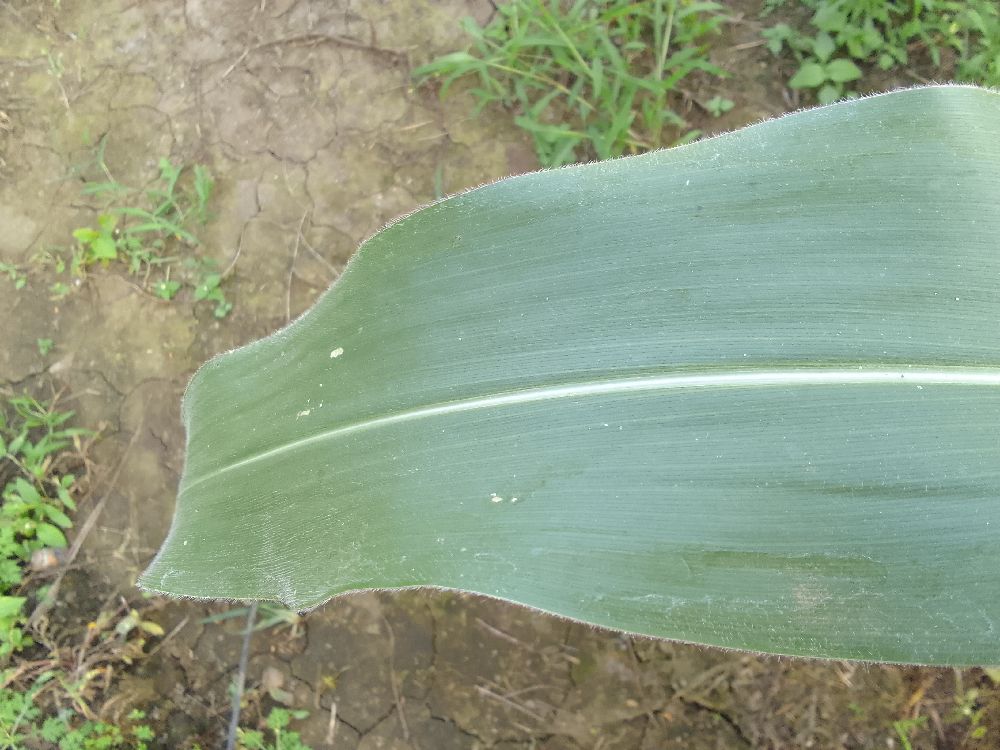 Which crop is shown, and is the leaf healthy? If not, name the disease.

maize, healthy
